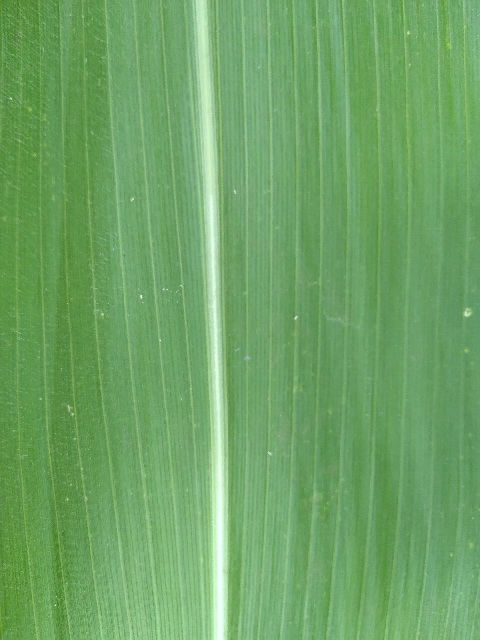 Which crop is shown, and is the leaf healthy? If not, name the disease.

maize, healthy
